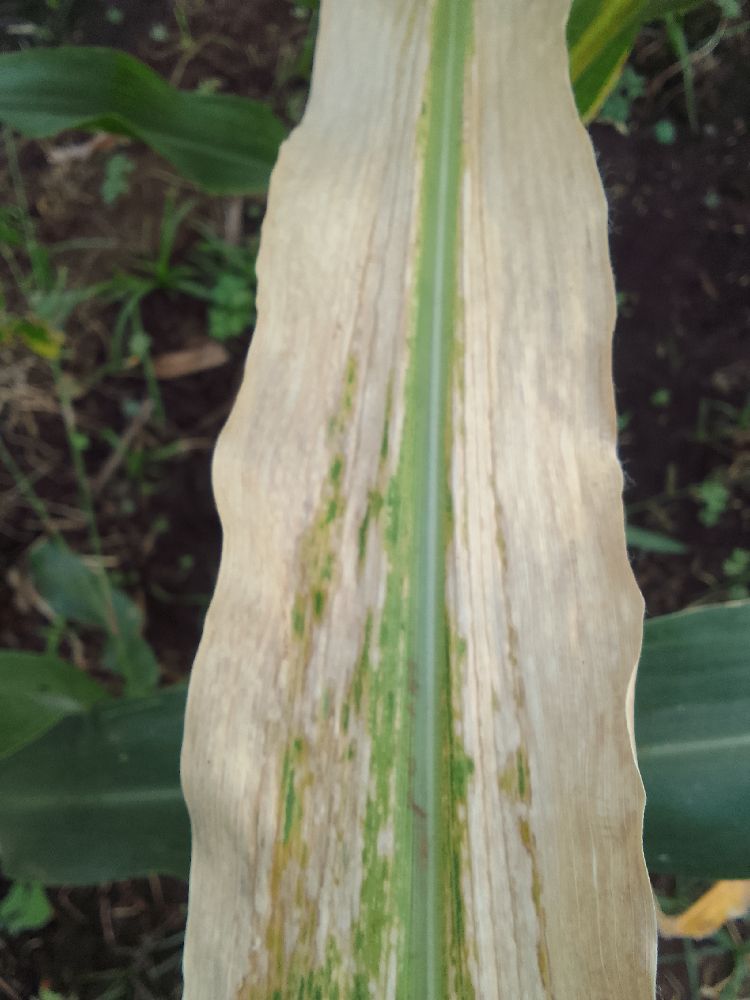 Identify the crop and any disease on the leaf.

maize, maize lethal necrosis
